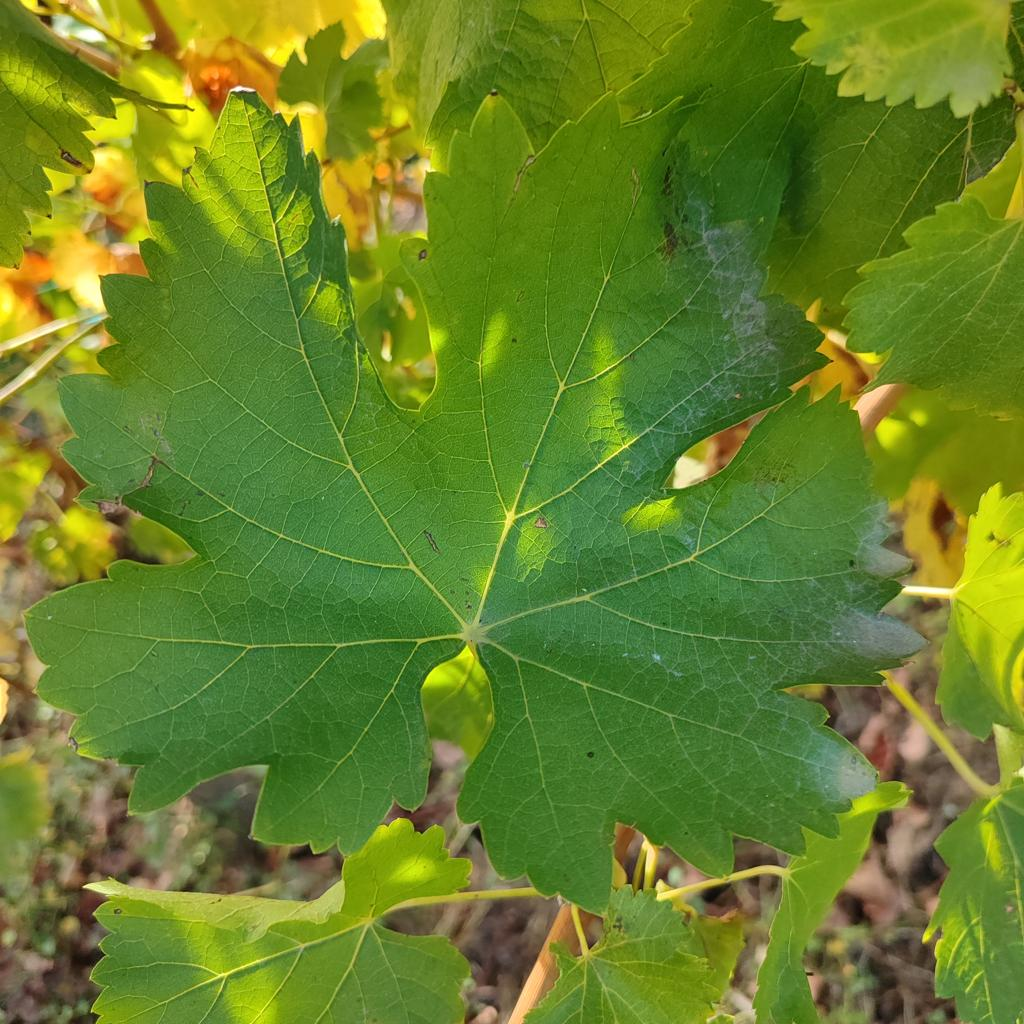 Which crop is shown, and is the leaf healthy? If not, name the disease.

grapevine, powdery mildew
